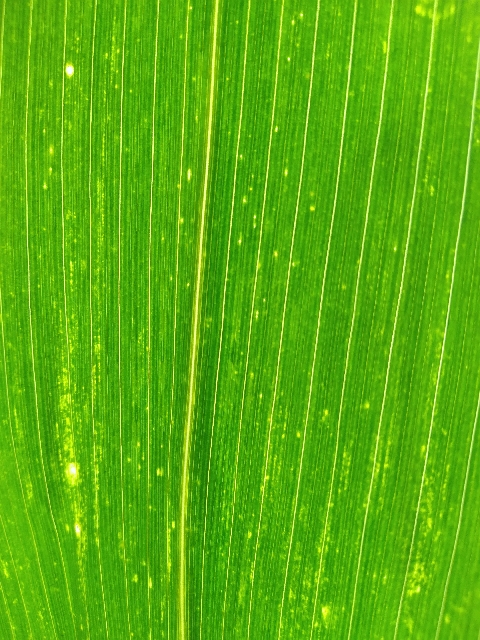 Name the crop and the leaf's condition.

maize, maize lethal necrosis
